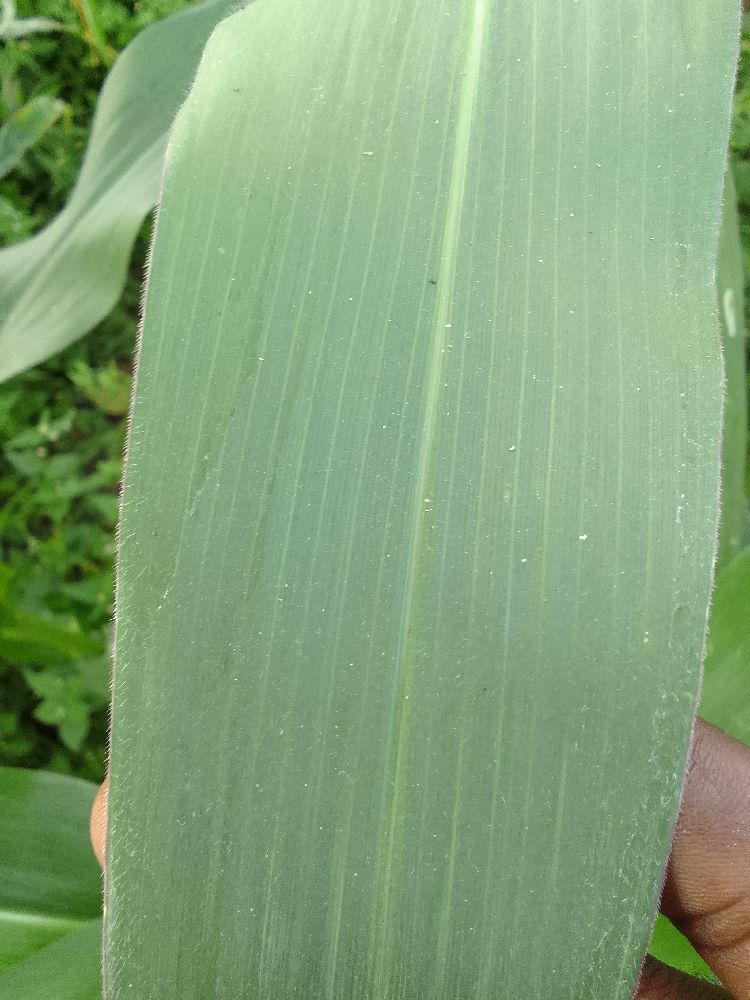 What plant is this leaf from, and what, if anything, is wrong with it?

maize, healthy
